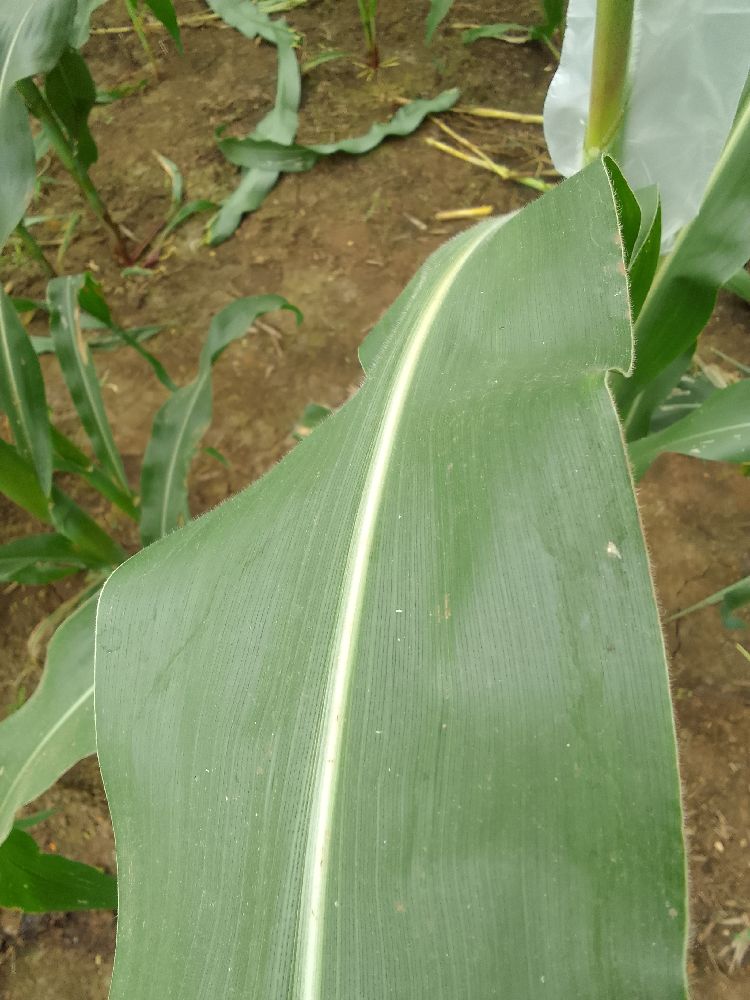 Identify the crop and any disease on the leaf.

maize, healthy
